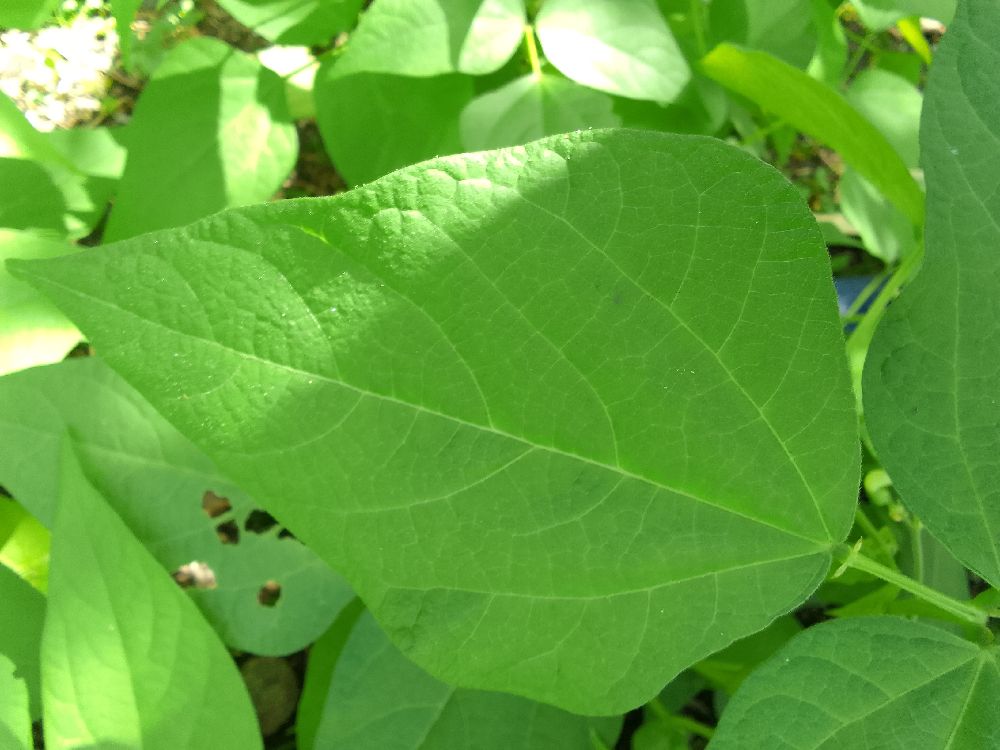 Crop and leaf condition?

common bean, healthy
